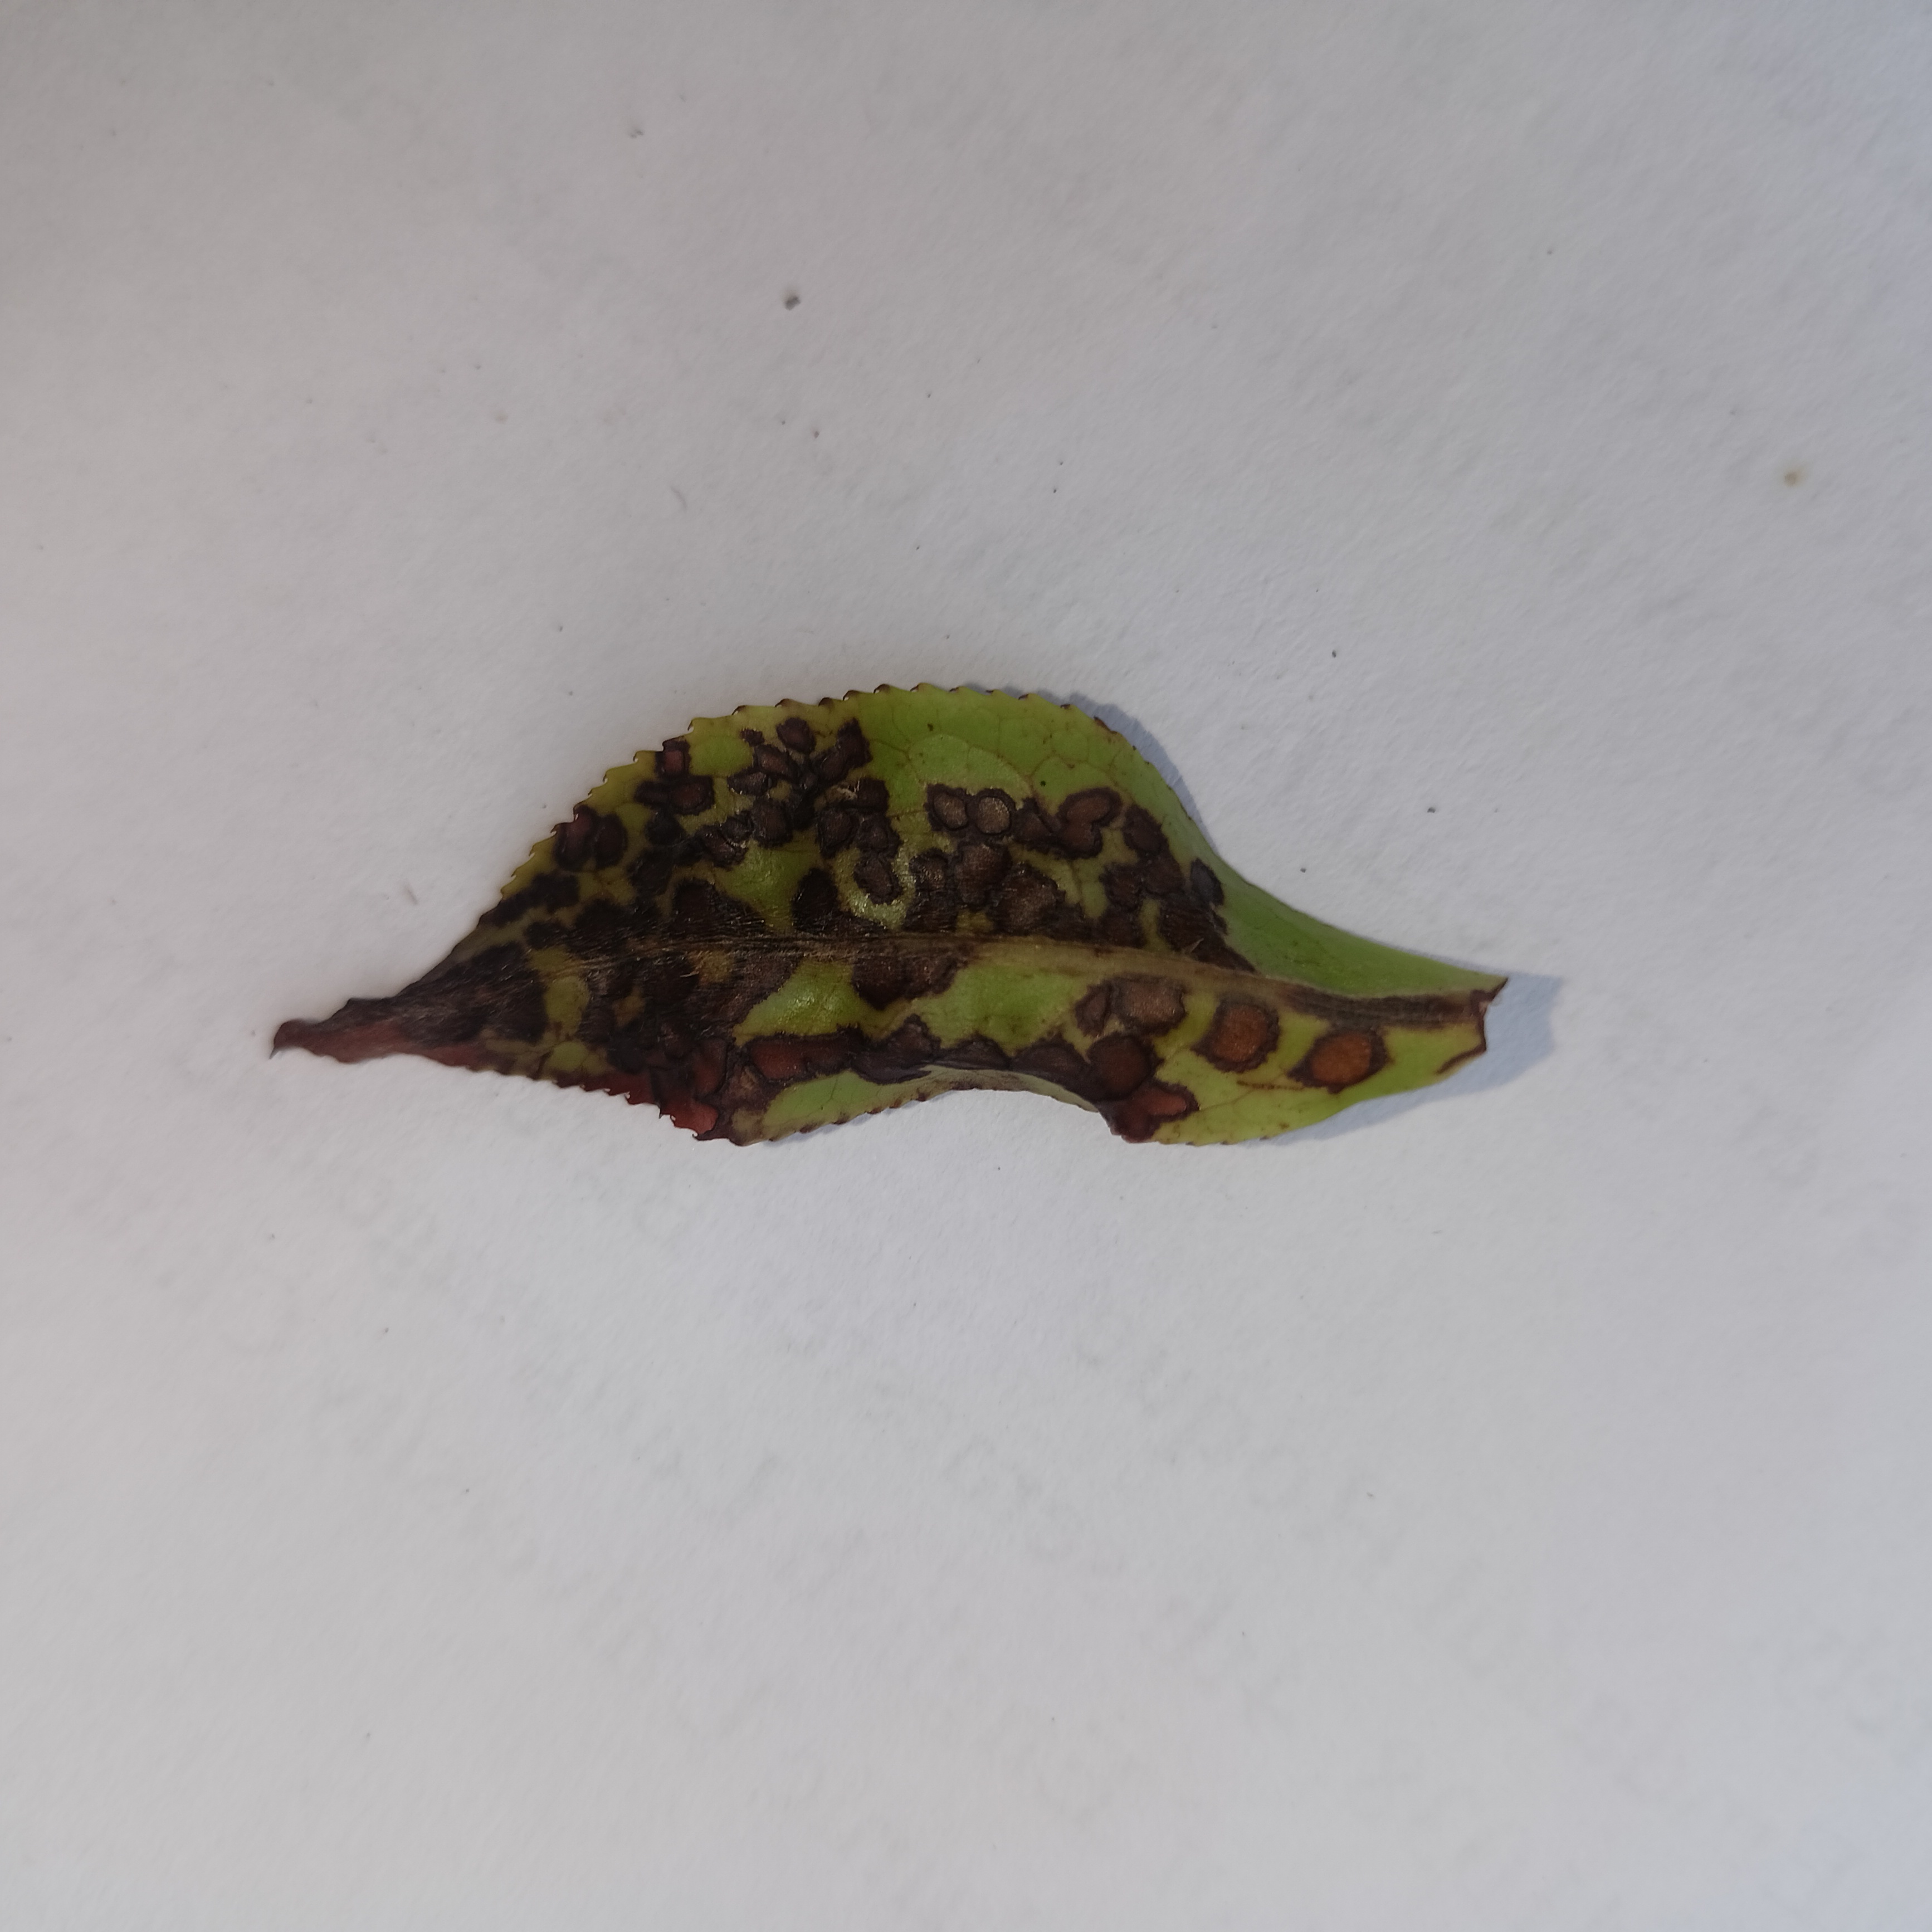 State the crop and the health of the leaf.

tea, helopeltis
